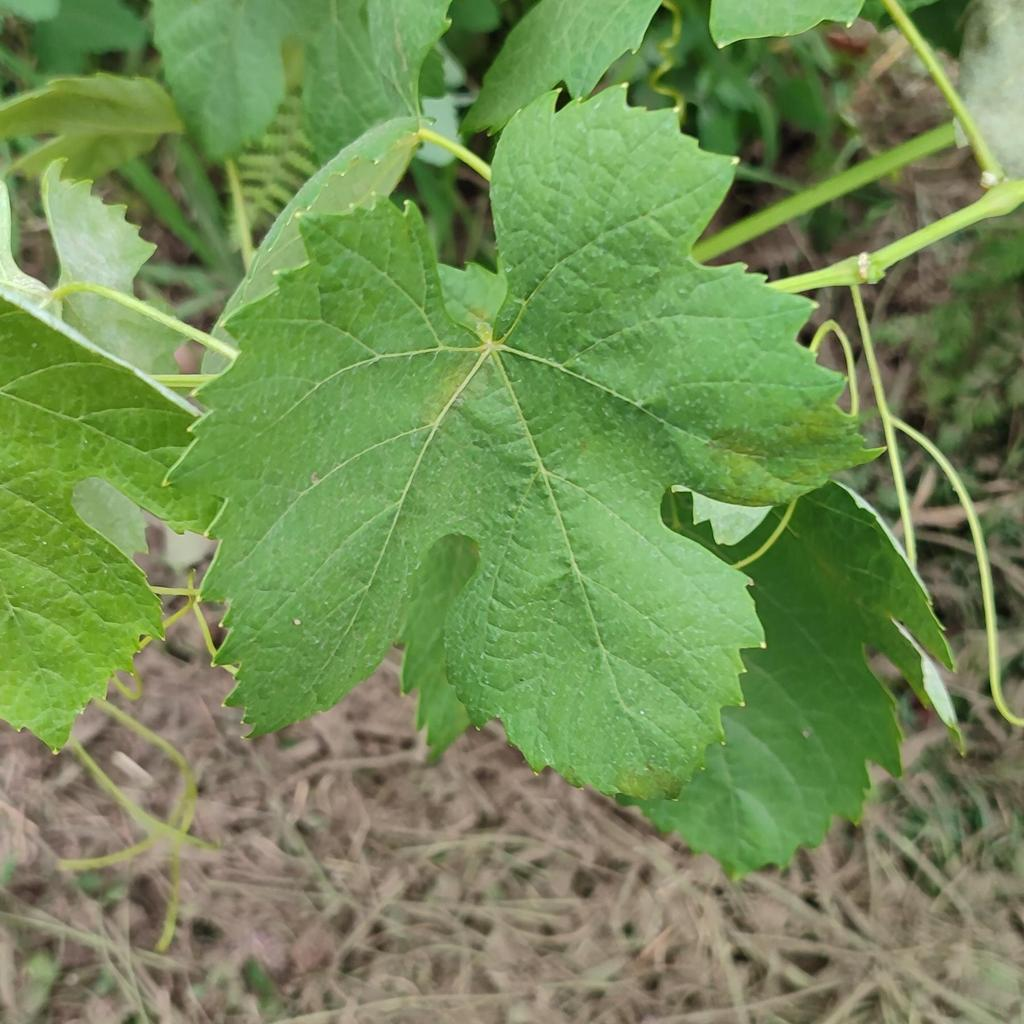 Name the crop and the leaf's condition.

grapevine, downy mildew
